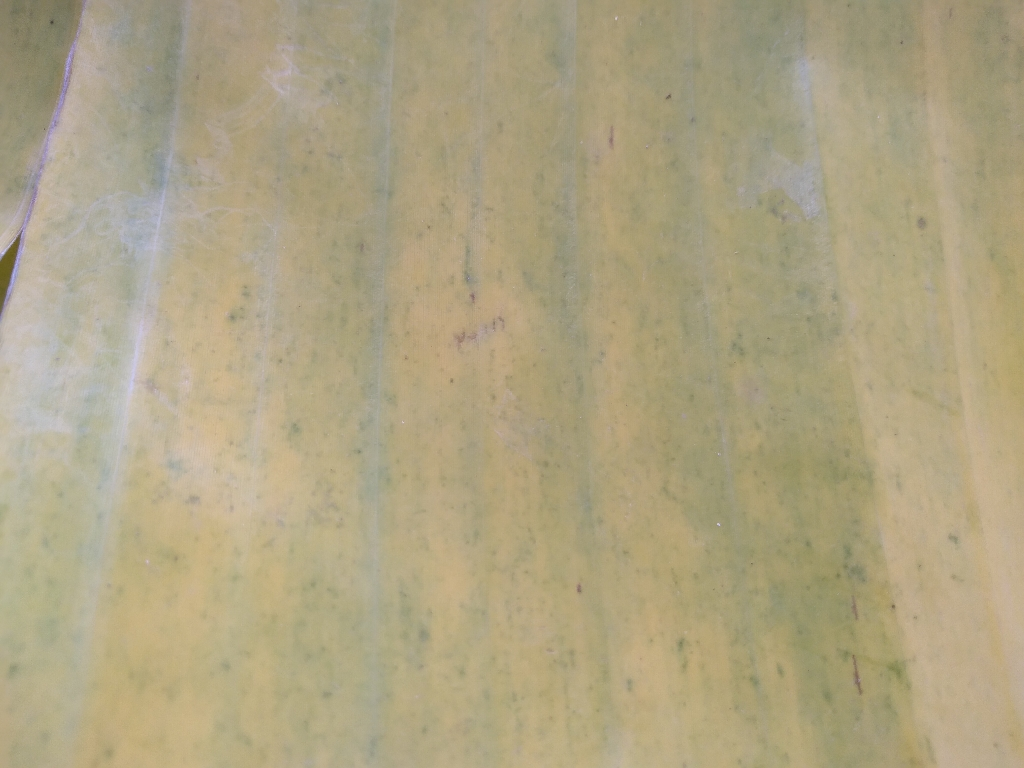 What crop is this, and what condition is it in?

banana, fusarium wilt race 1
